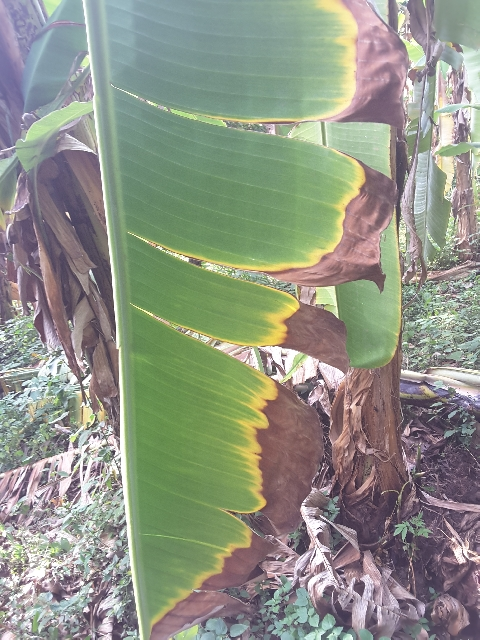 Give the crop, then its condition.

banana, fusarium wilt race 1
